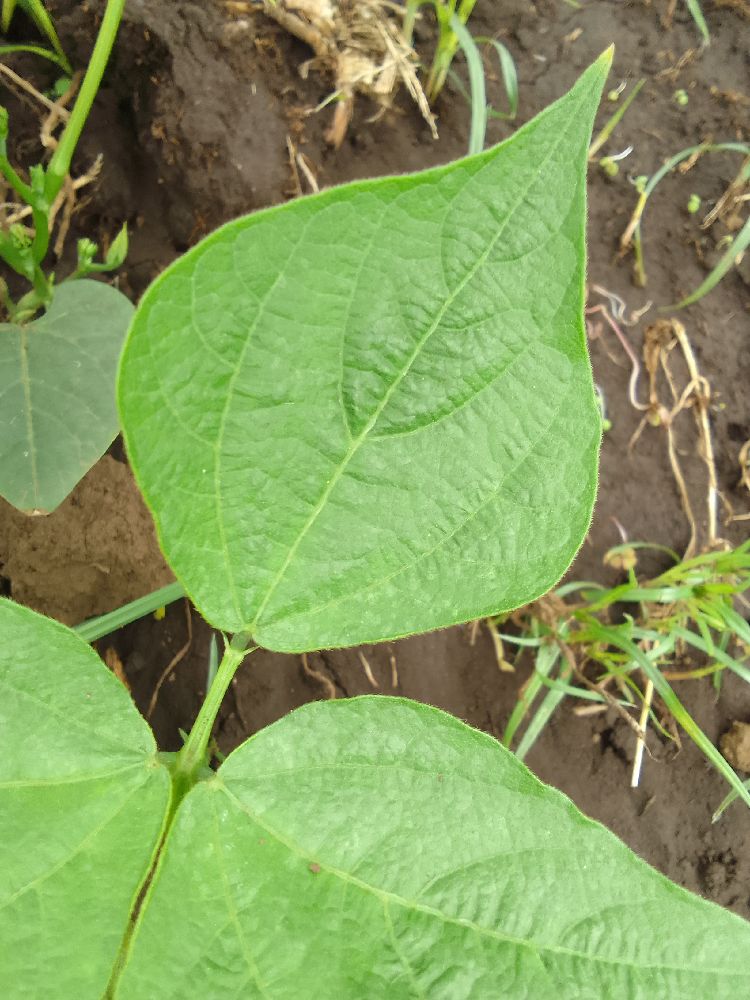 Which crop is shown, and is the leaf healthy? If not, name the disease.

common bean, healthy
